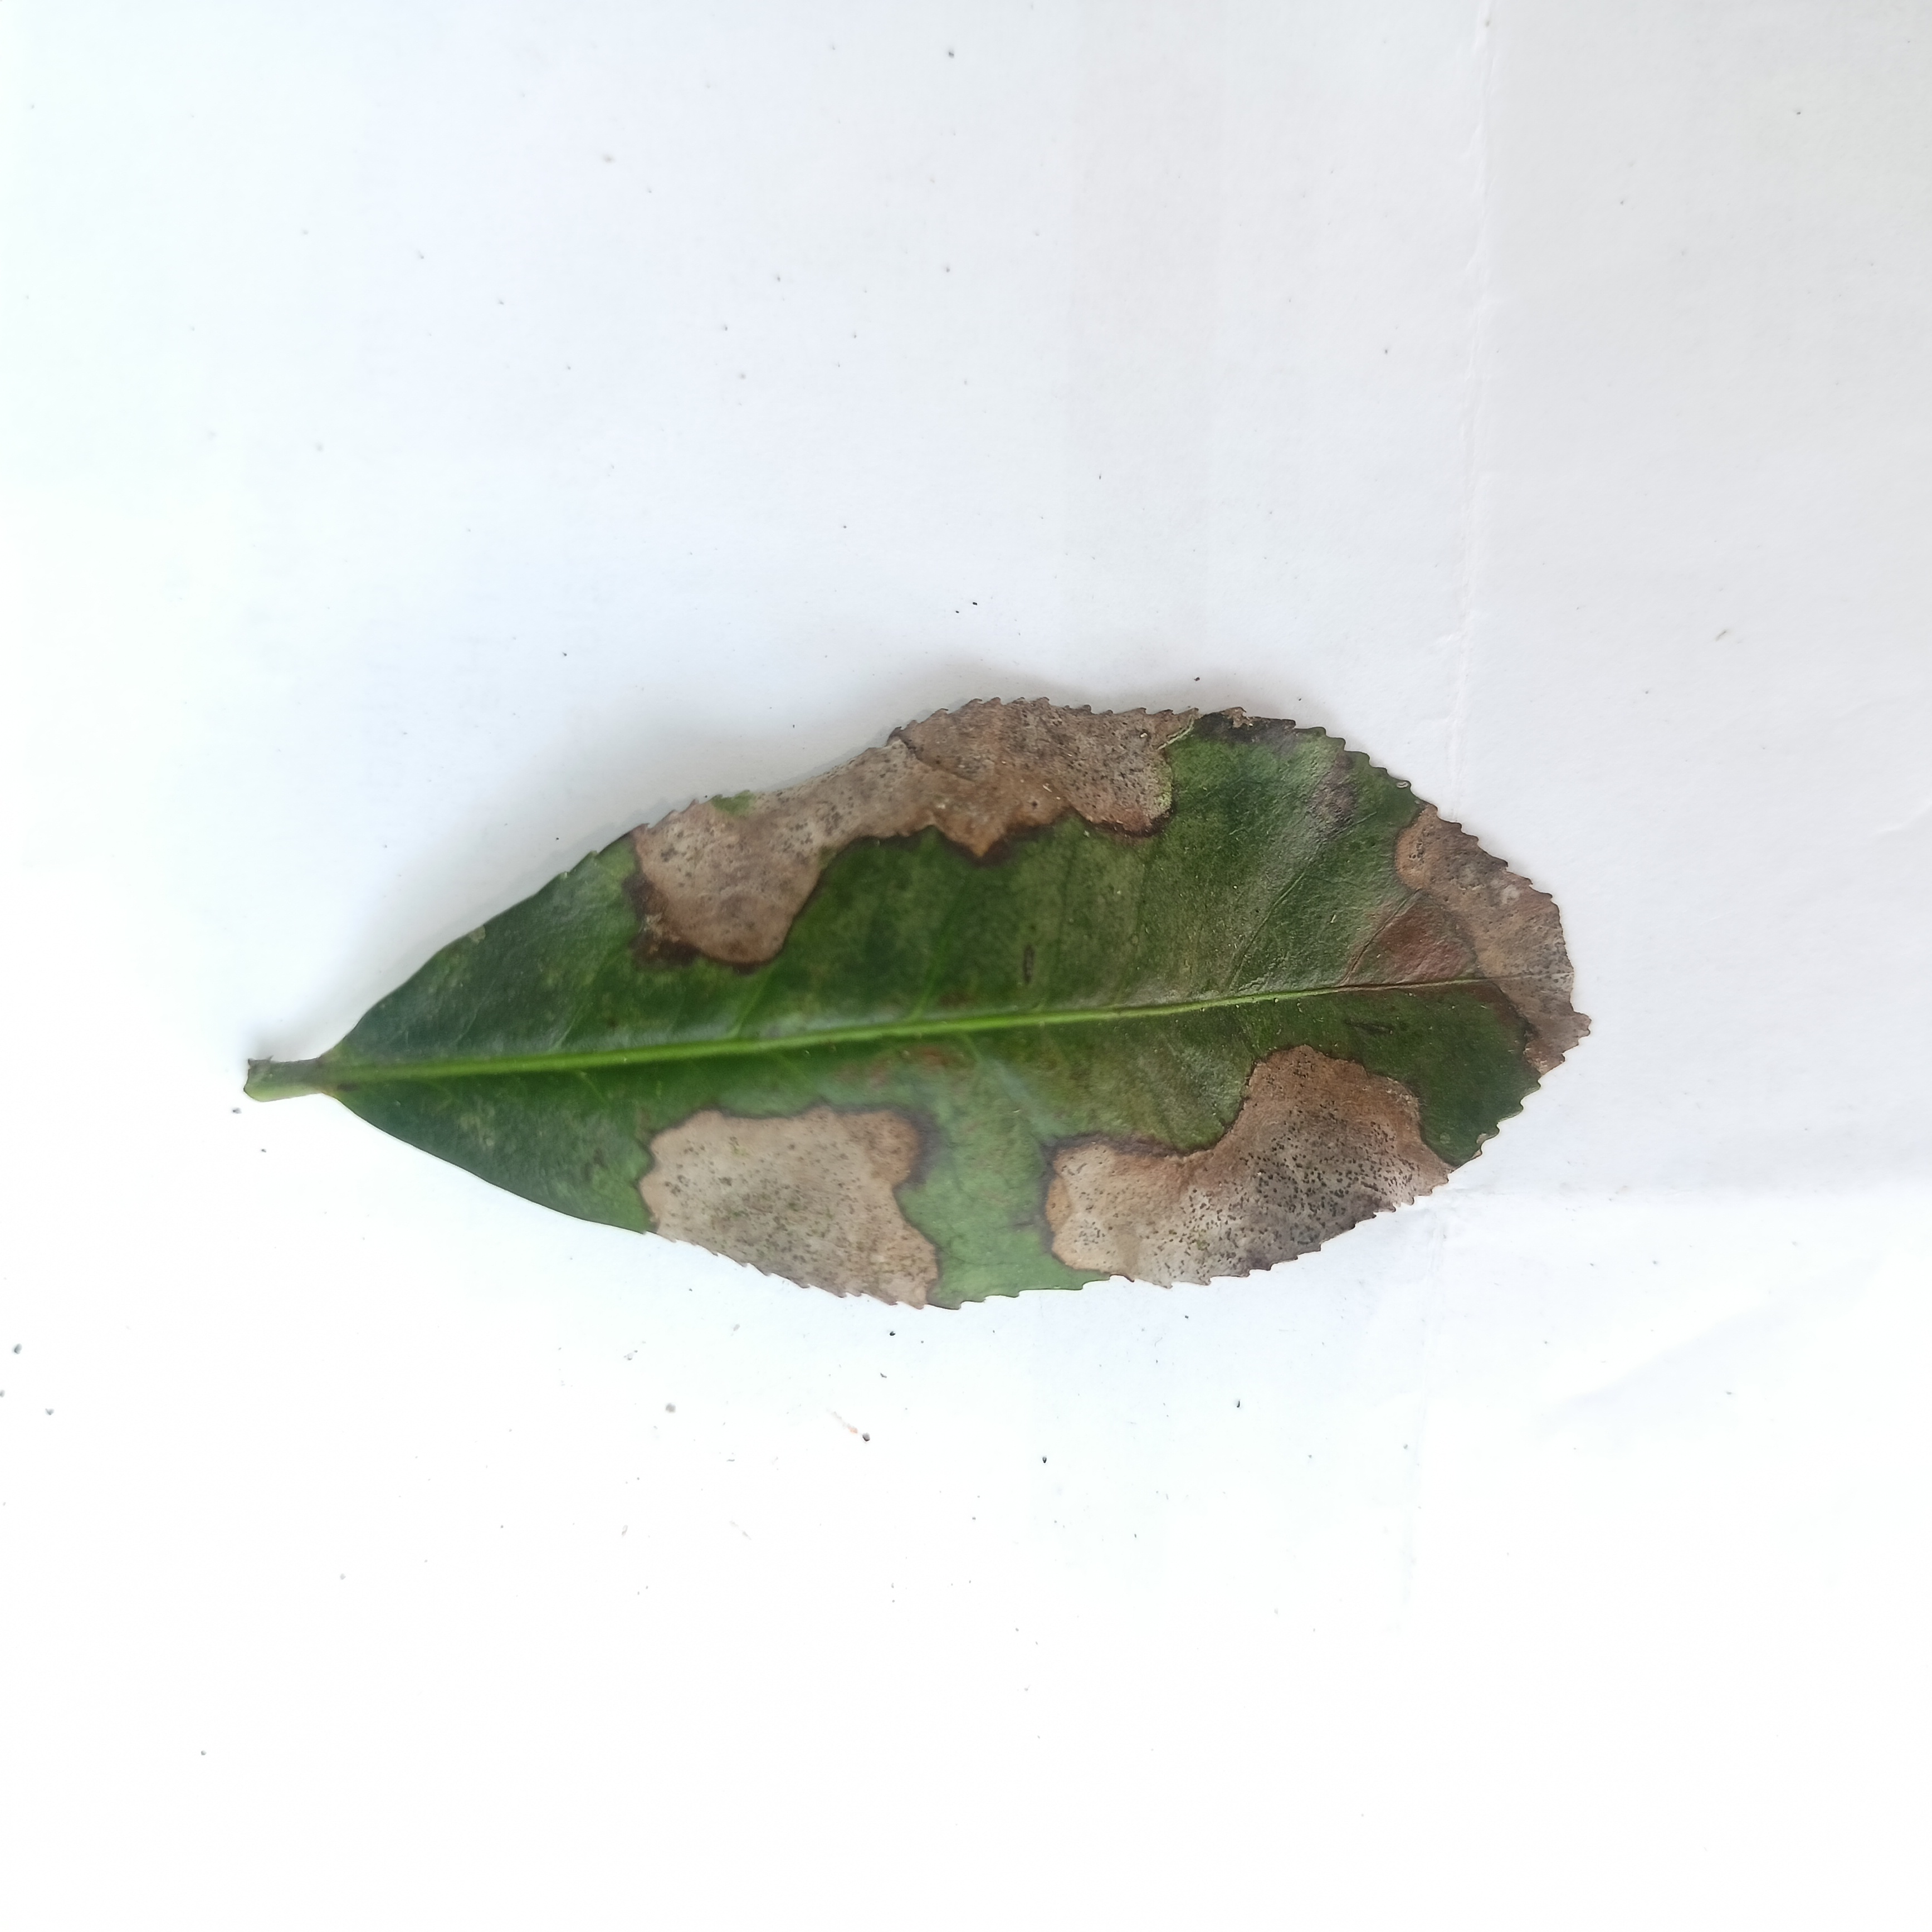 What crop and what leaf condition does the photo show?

tea, brown blight
